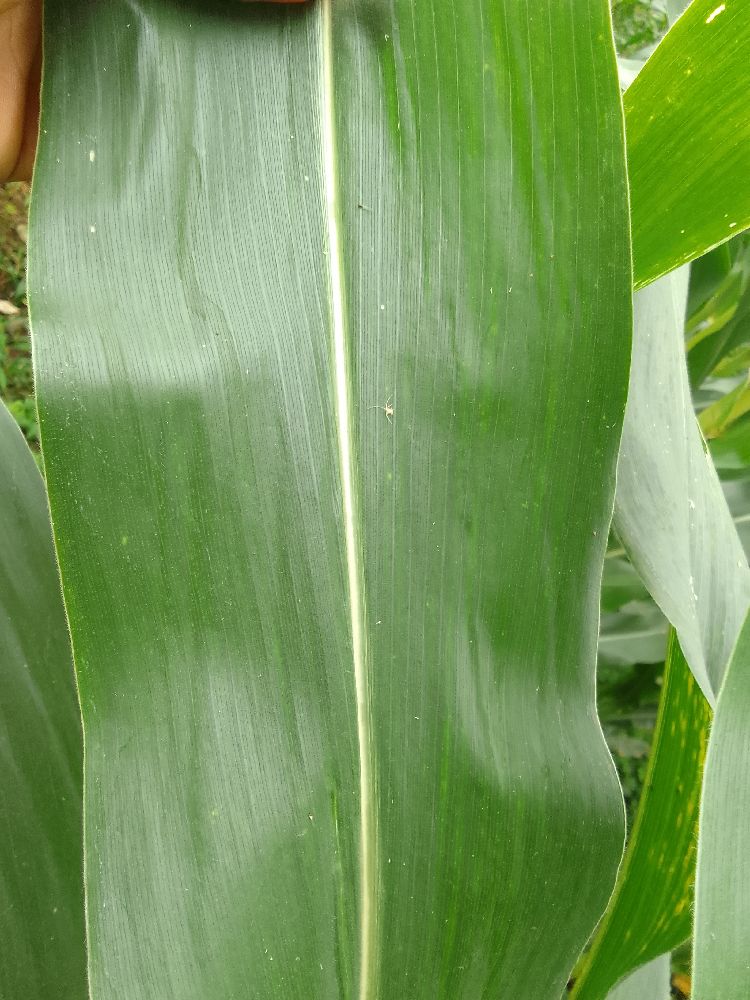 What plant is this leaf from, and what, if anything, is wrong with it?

maize, healthy
